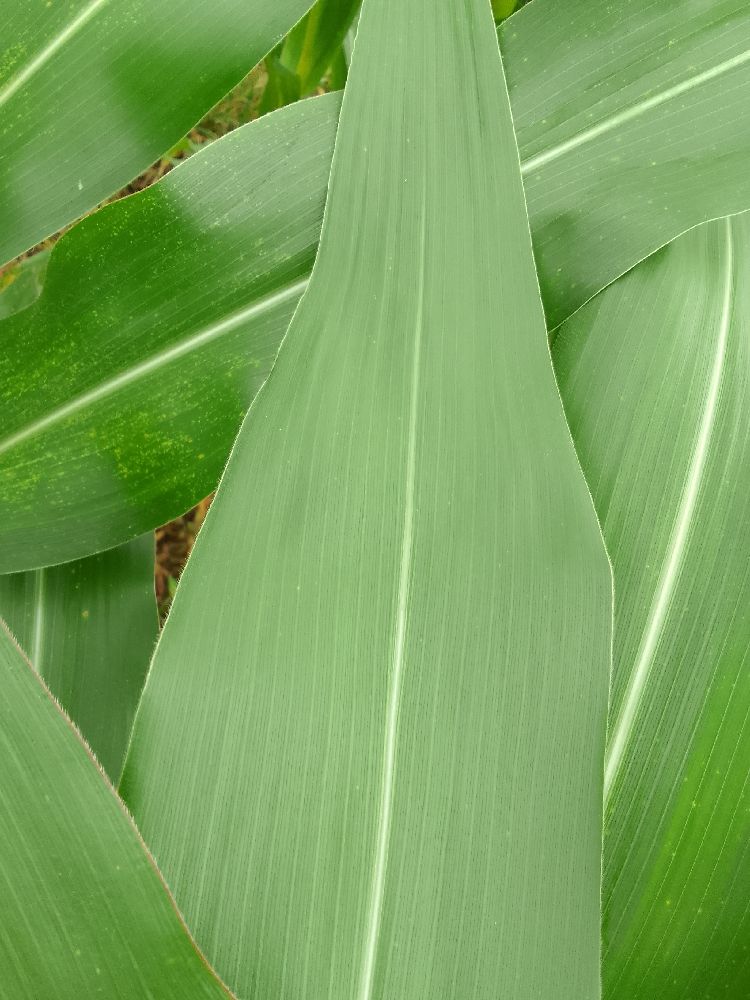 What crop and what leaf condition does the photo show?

maize, healthy
